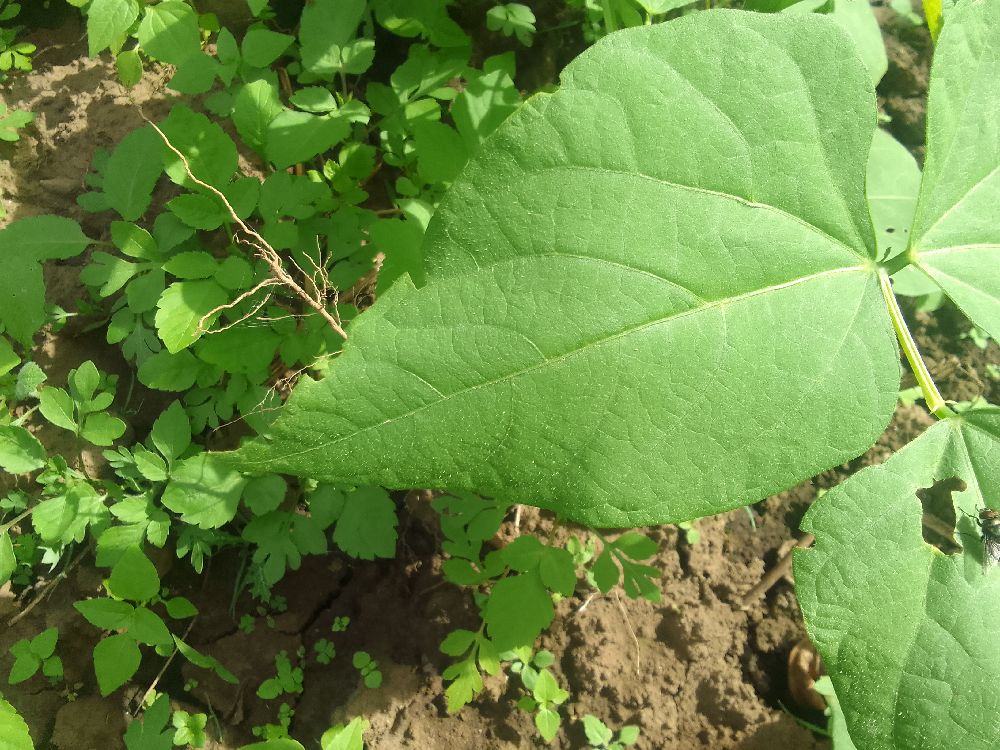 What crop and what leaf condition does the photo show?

common bean, healthy
